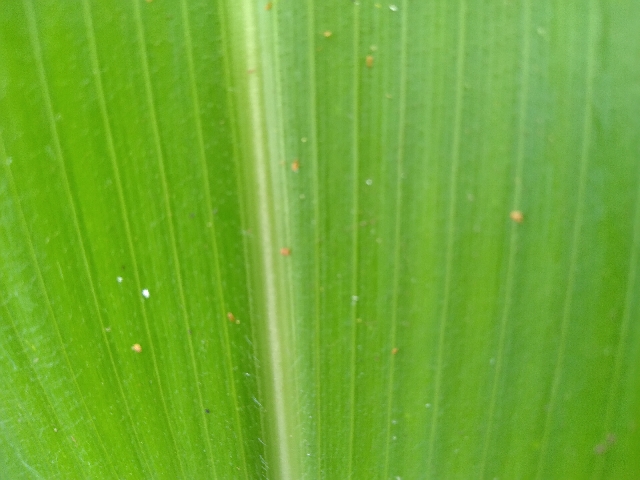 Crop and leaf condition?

maize, healthy
